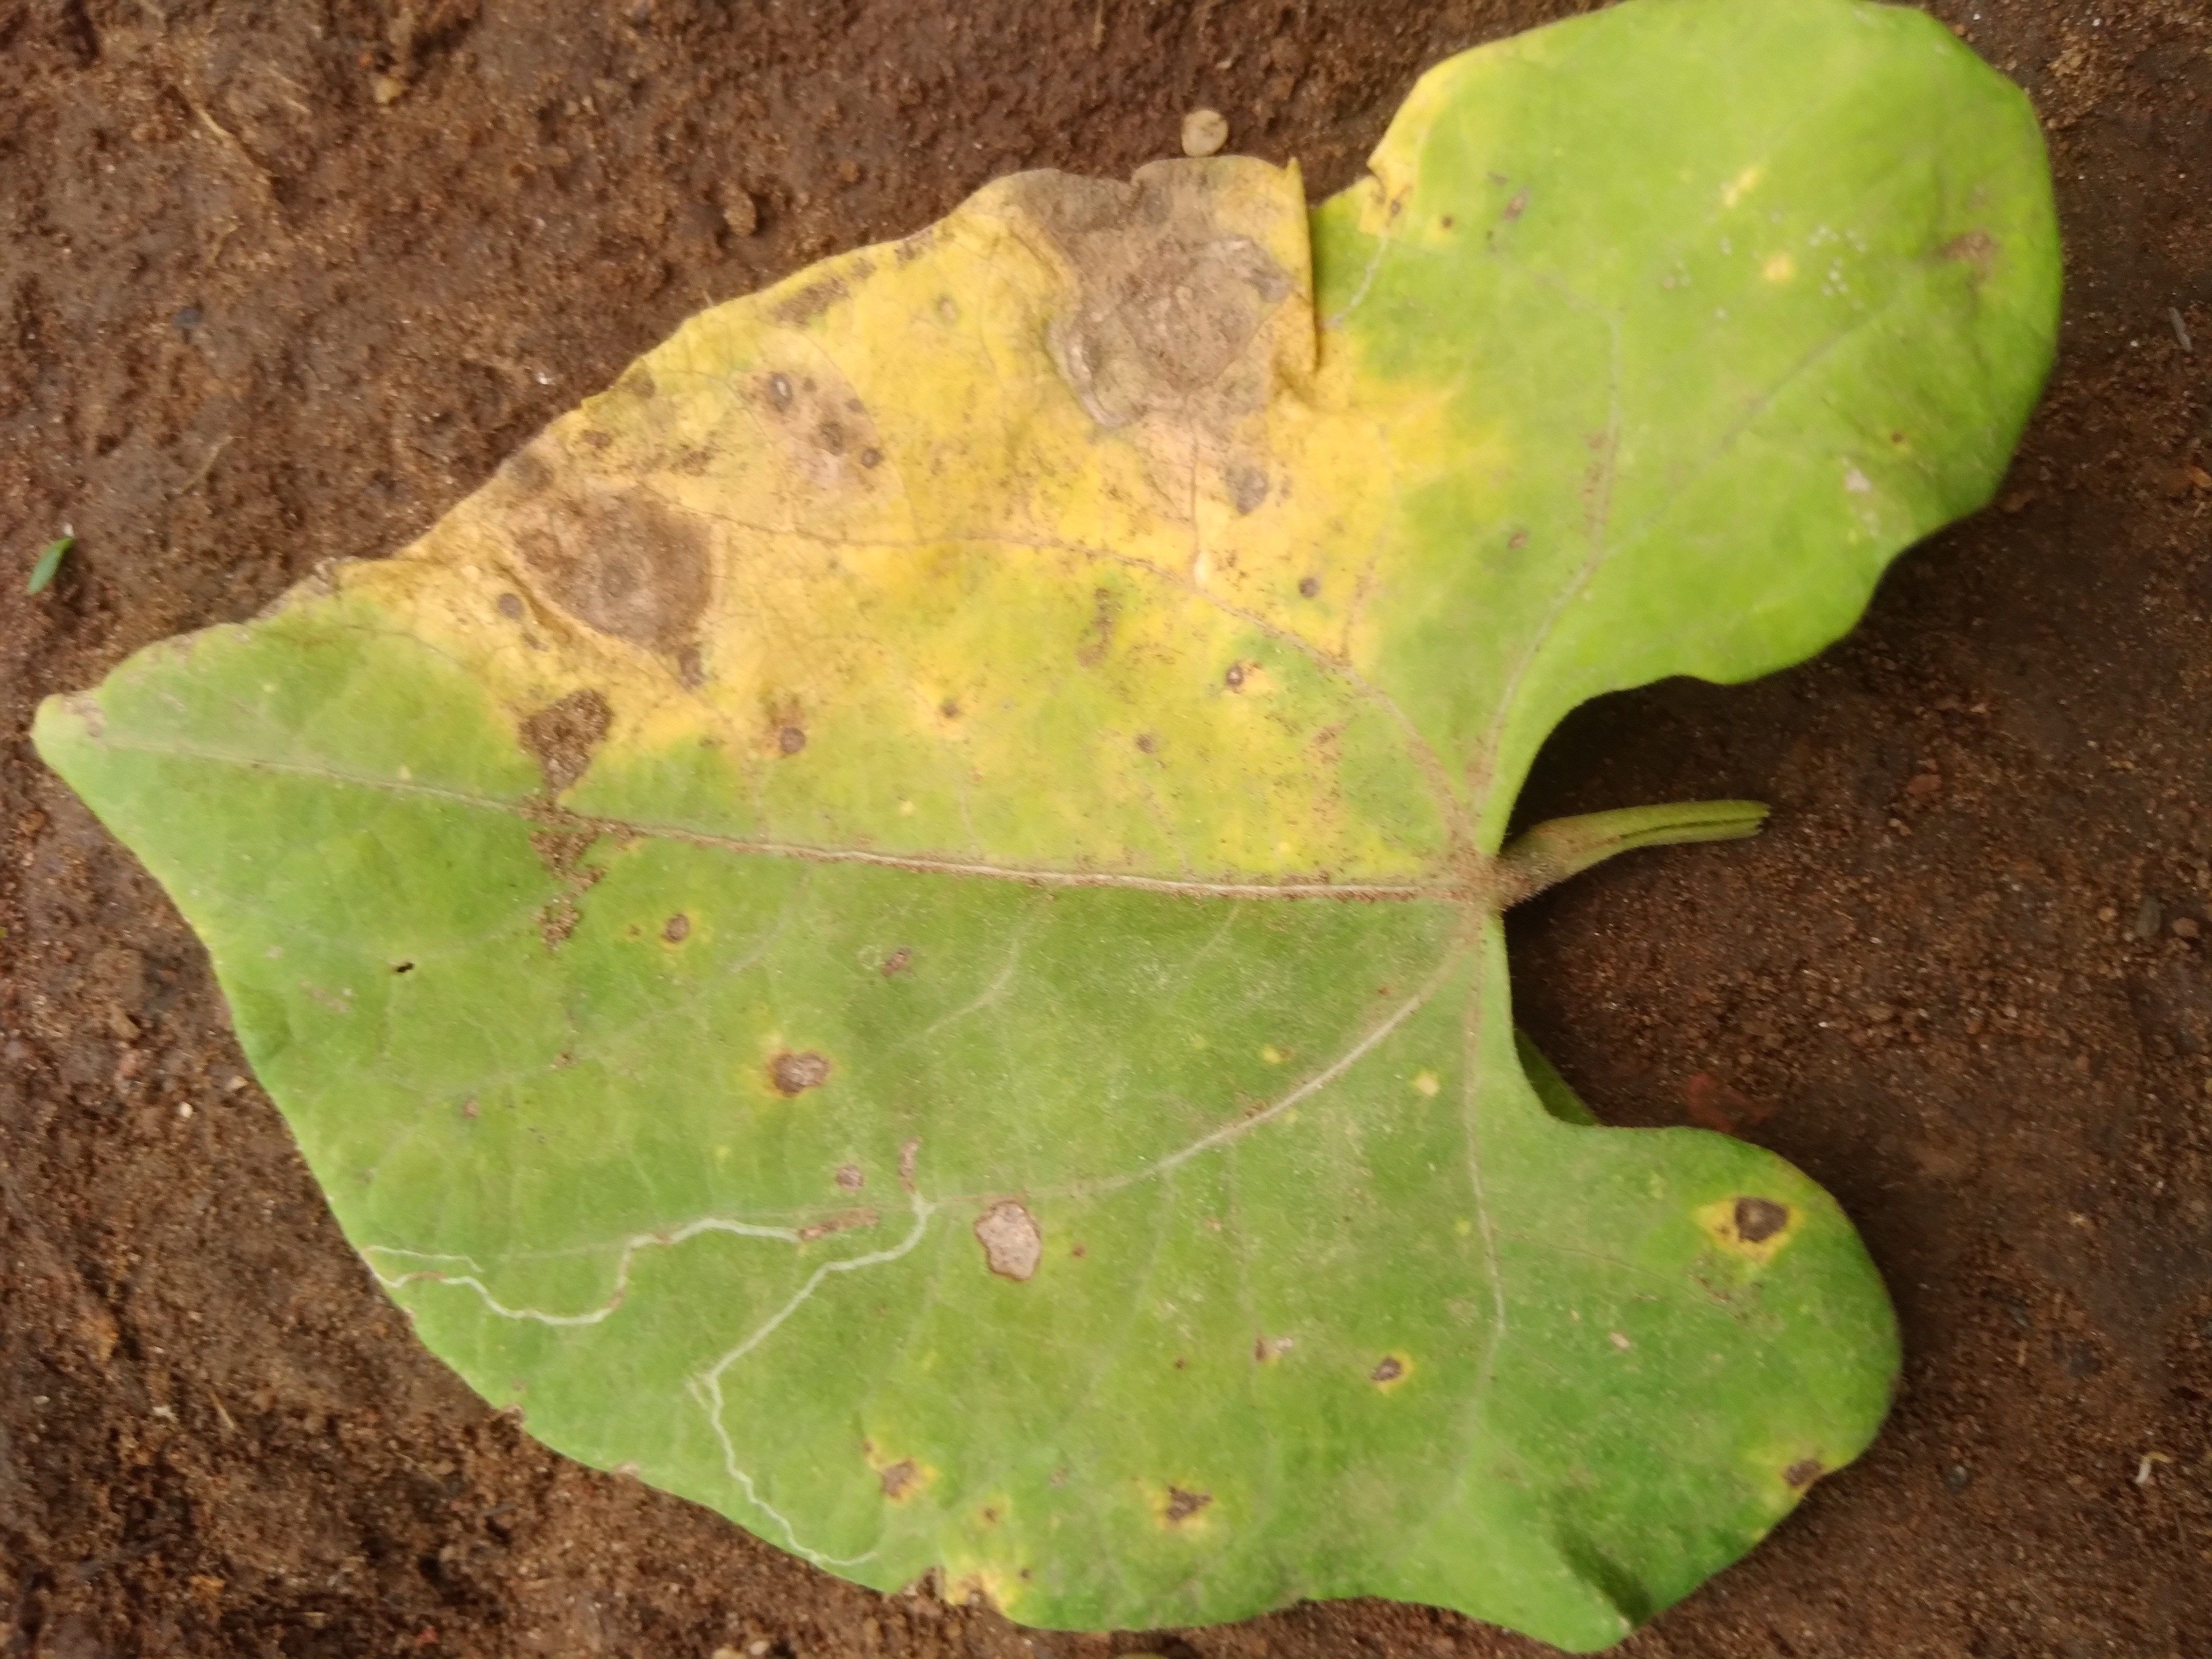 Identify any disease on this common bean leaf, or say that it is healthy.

rust
